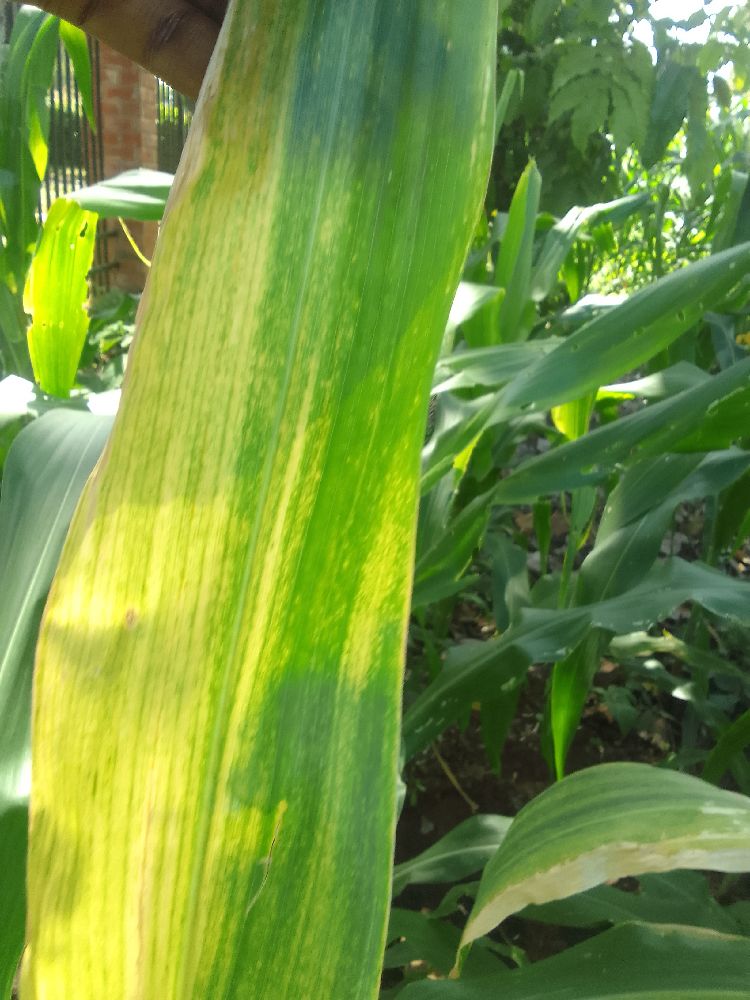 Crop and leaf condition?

maize, maize lethal necrosis
